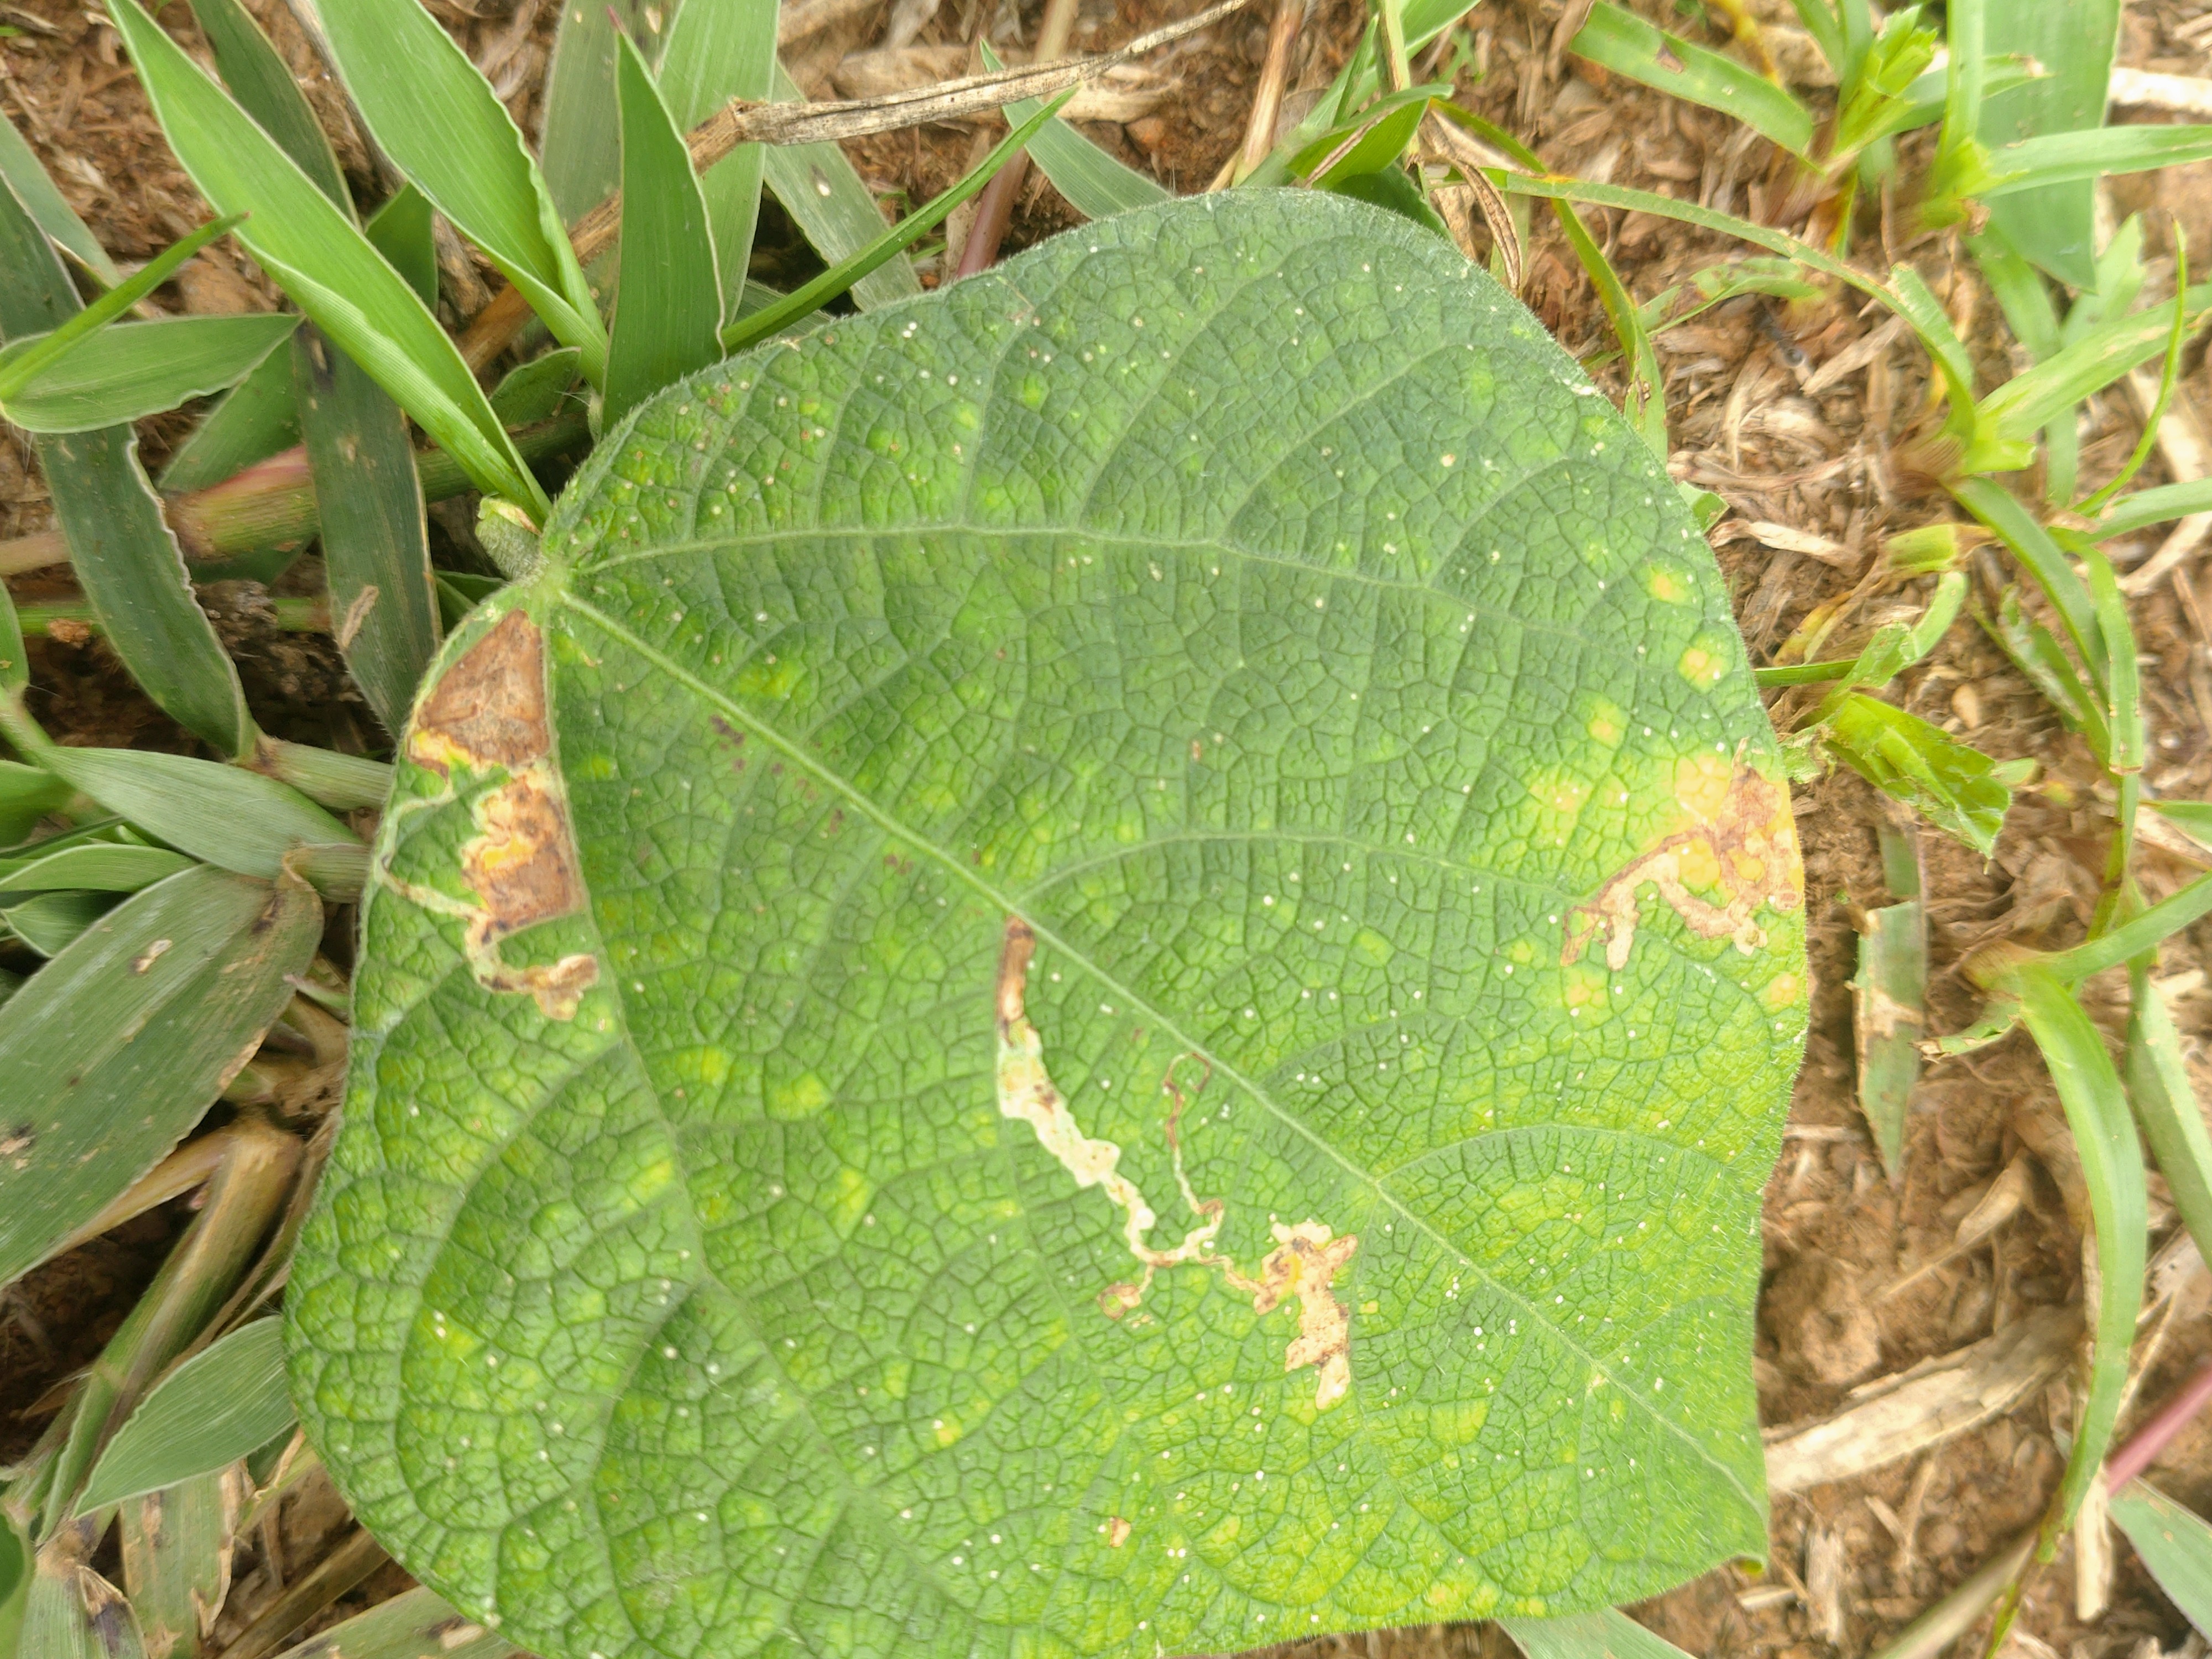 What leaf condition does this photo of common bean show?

rust
